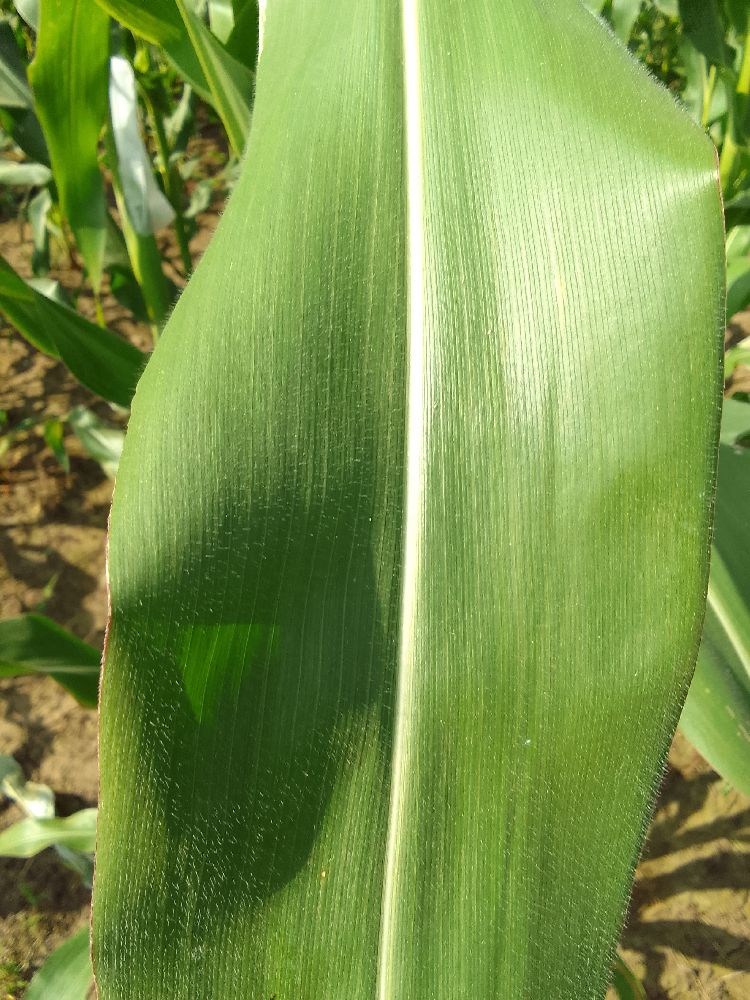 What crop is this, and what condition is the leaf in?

maize, healthy
